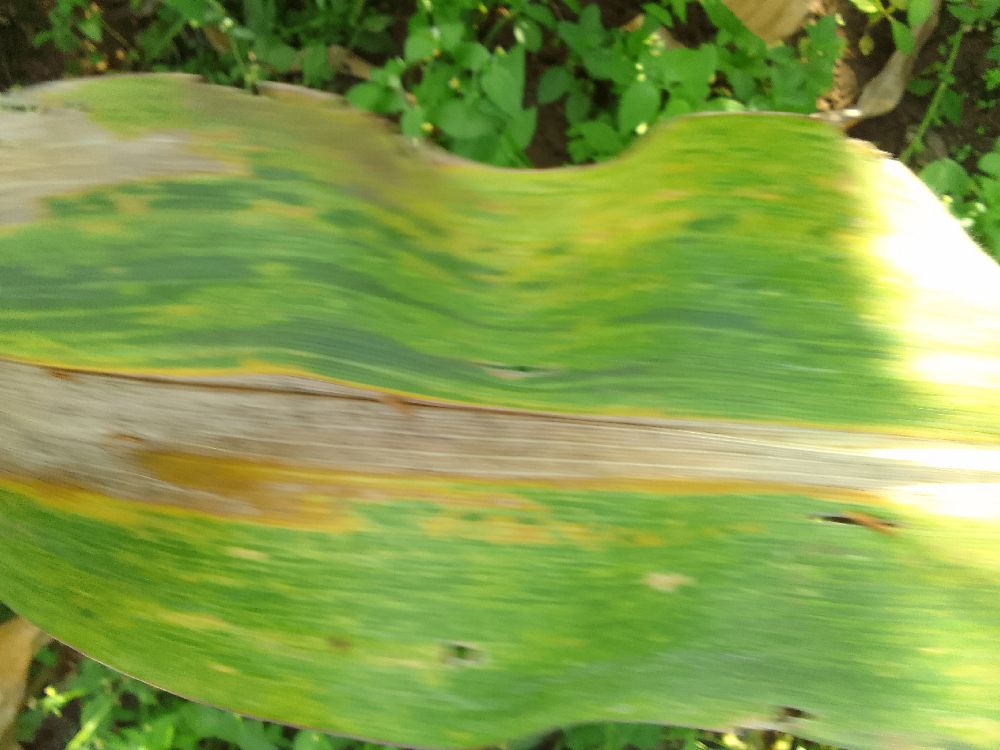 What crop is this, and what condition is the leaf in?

maize, maize lethal necrosis
